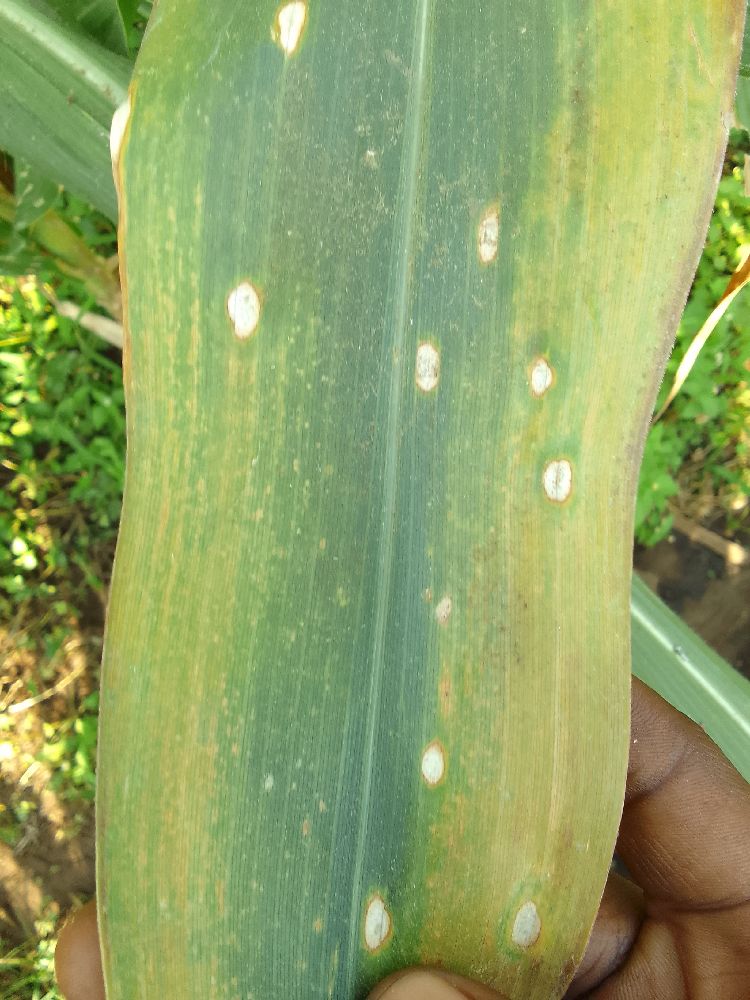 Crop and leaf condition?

maize, maize lethal necrosis
